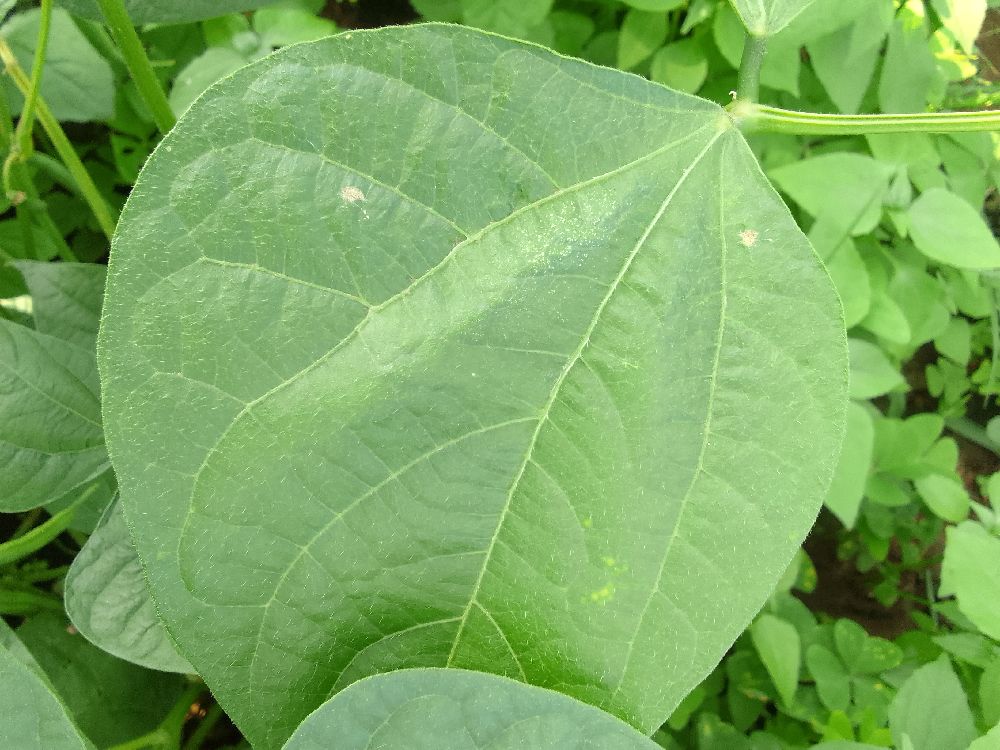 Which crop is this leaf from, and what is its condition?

common bean, healthy
